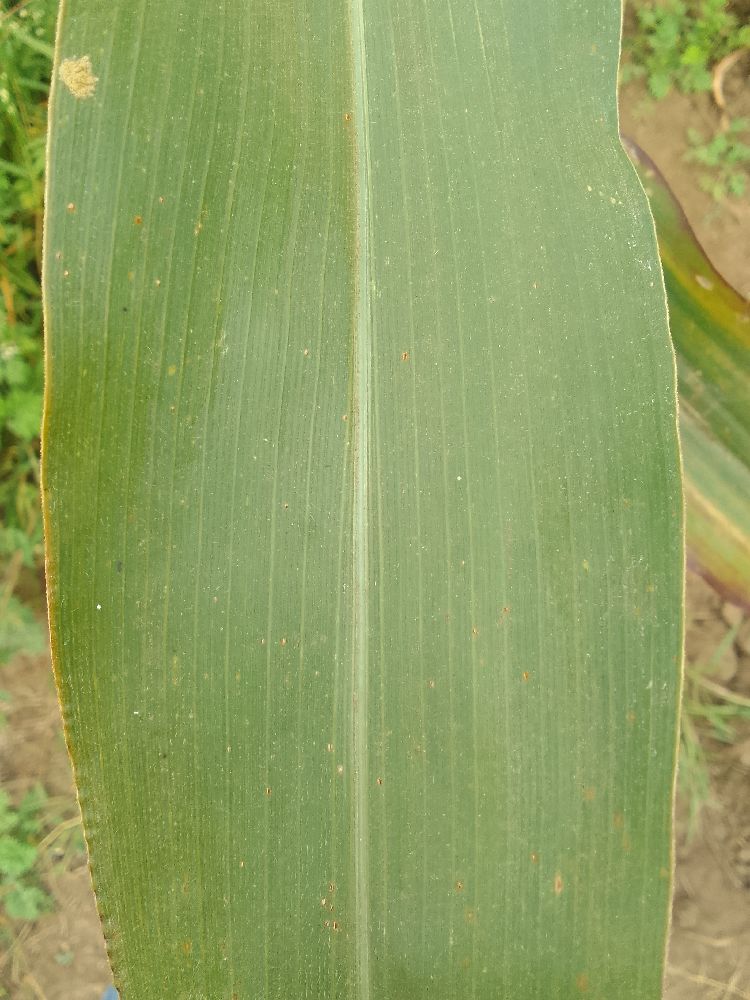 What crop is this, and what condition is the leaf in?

maize, healthy
